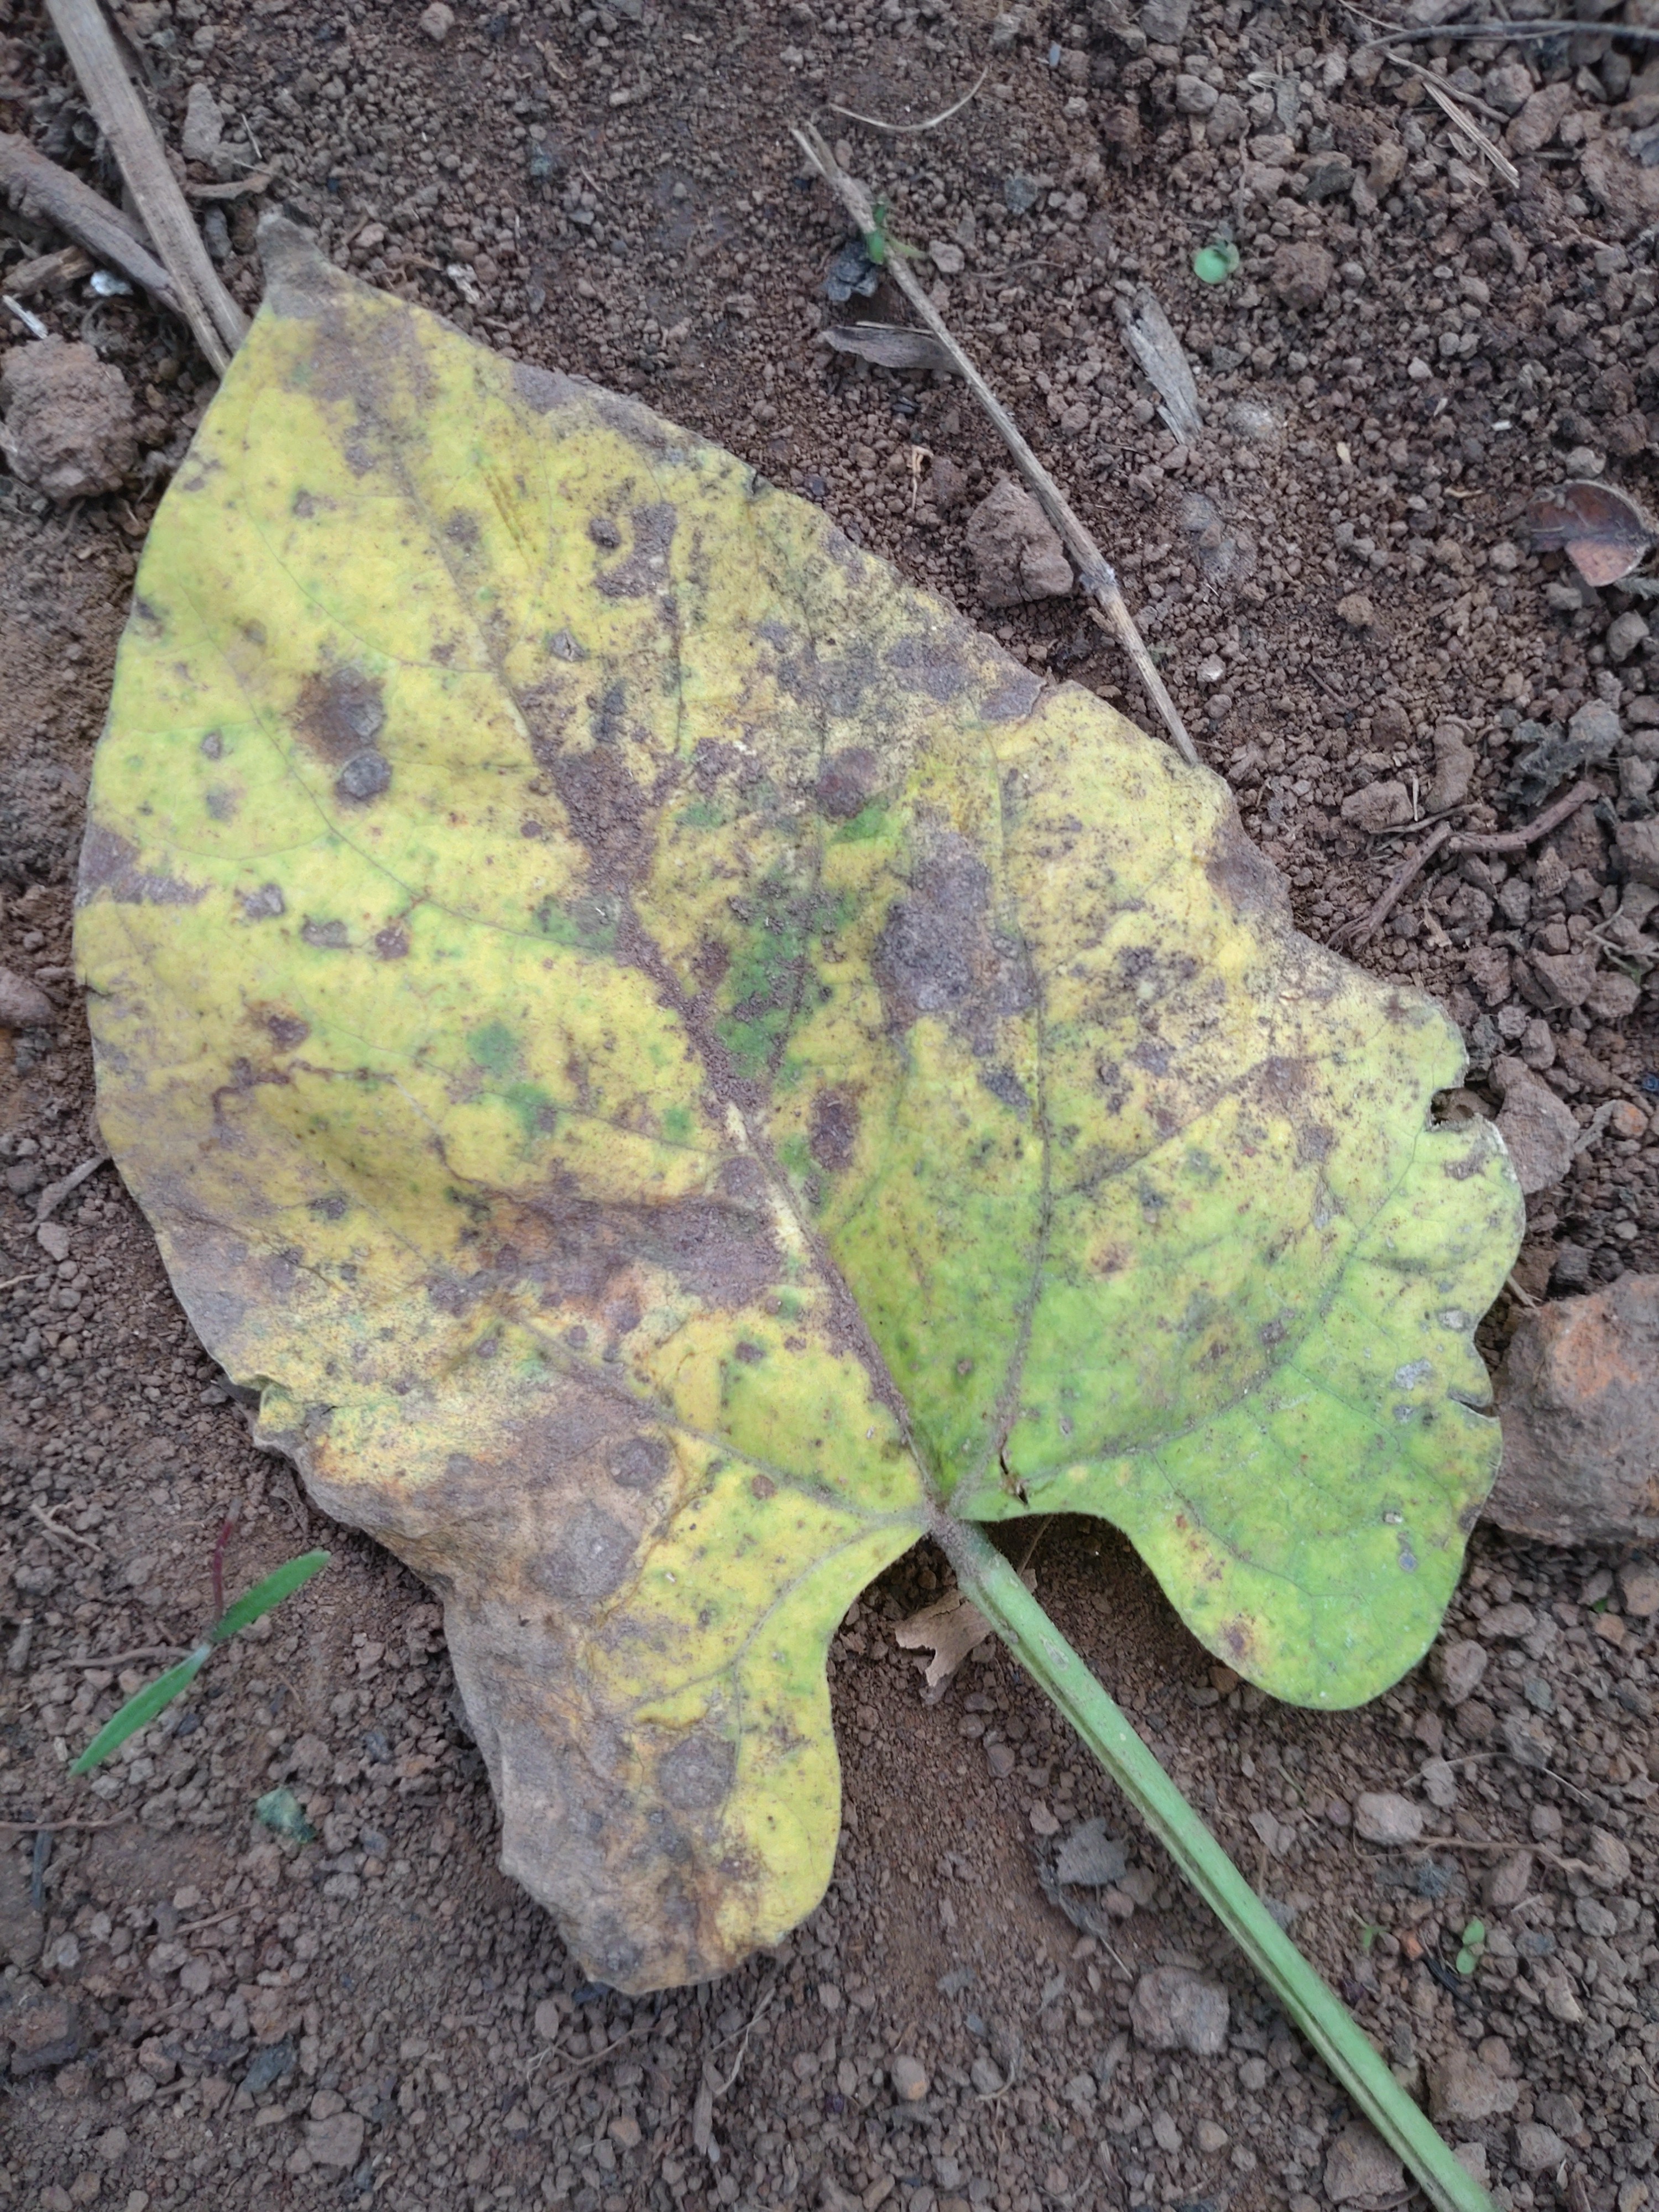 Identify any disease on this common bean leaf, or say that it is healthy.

anthracnose
